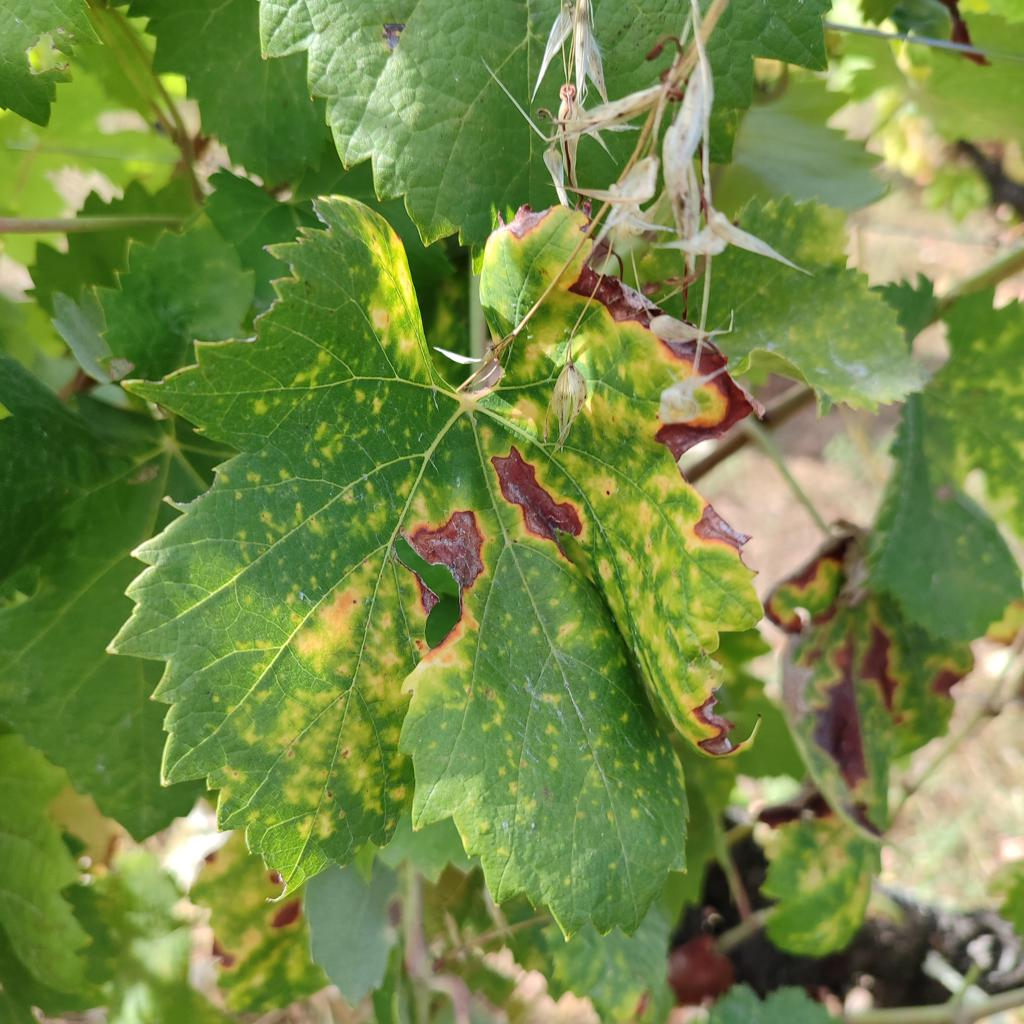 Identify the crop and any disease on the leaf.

grapevine, esca complex
